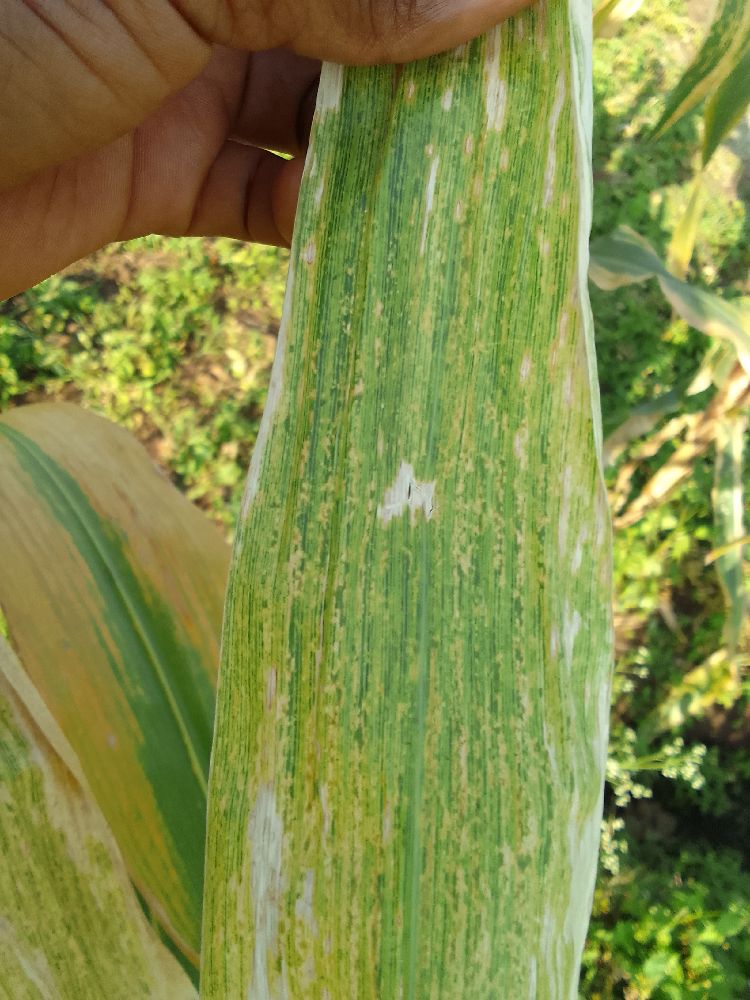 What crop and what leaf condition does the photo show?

maize, maize lethal necrosis
